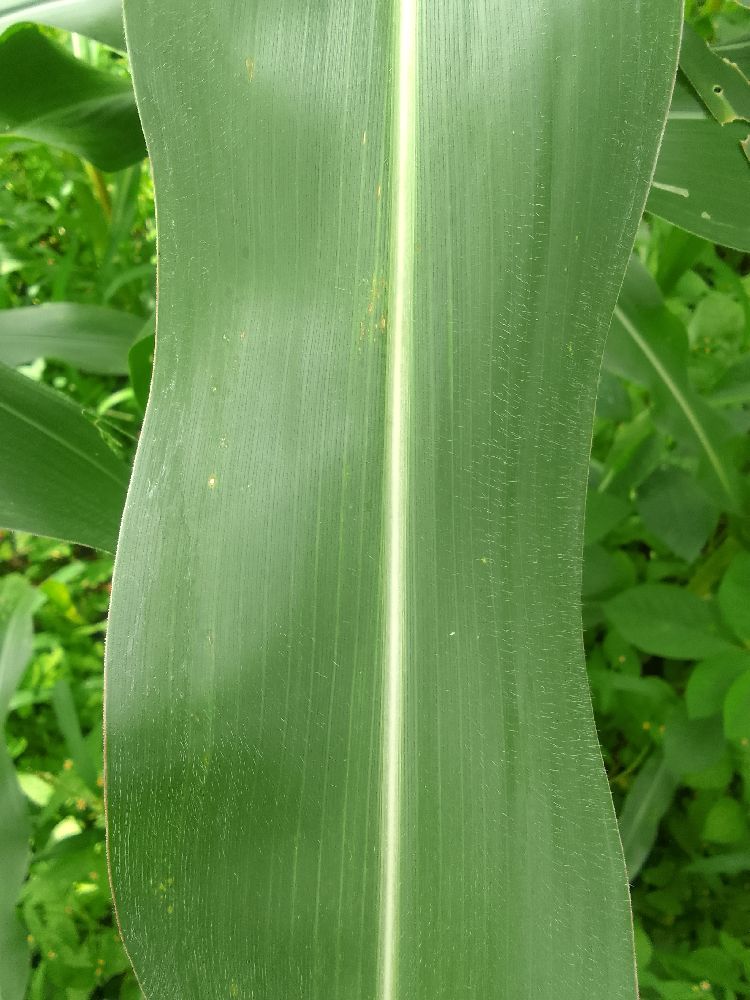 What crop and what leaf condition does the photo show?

maize, healthy
